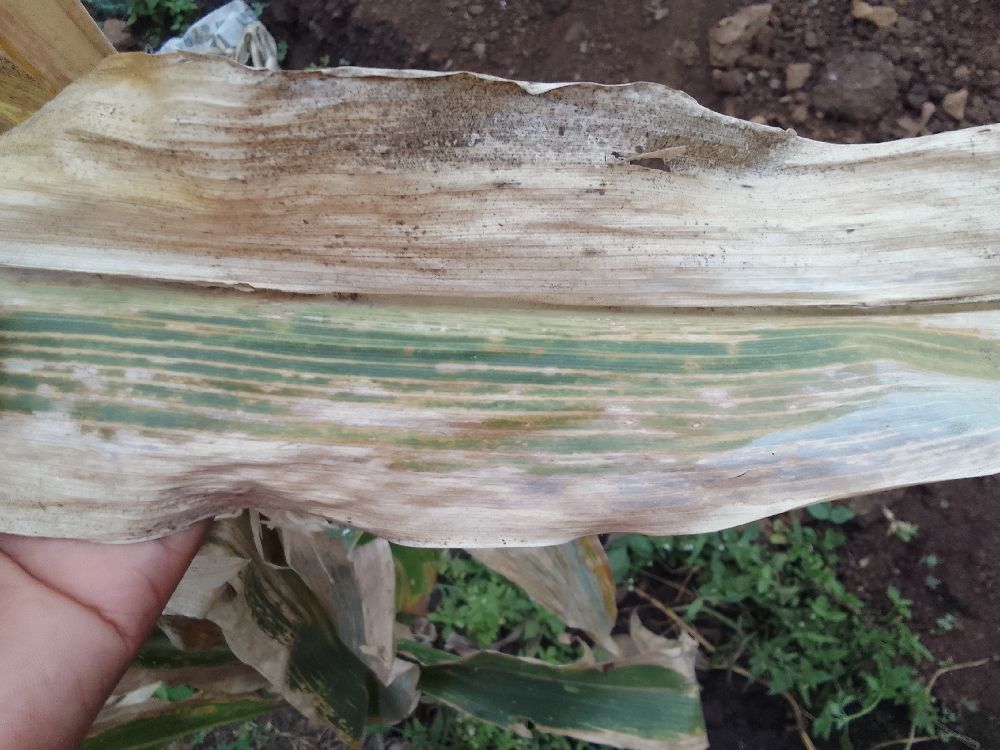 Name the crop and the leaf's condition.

maize, maize lethal necrosis
